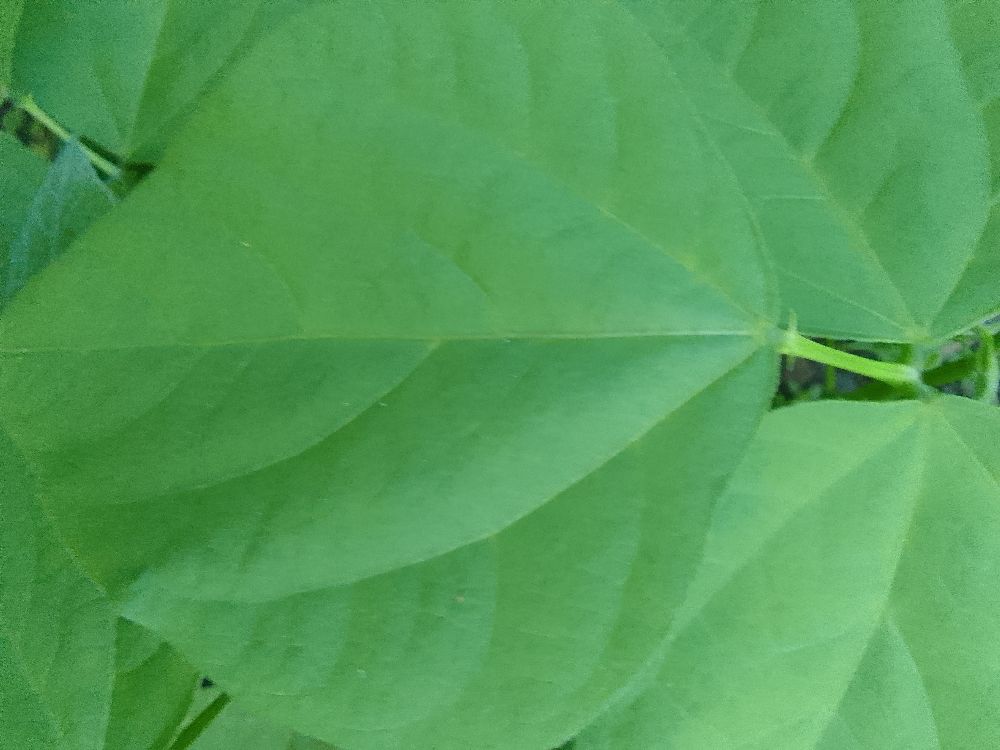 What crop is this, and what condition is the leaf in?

common bean, healthy
